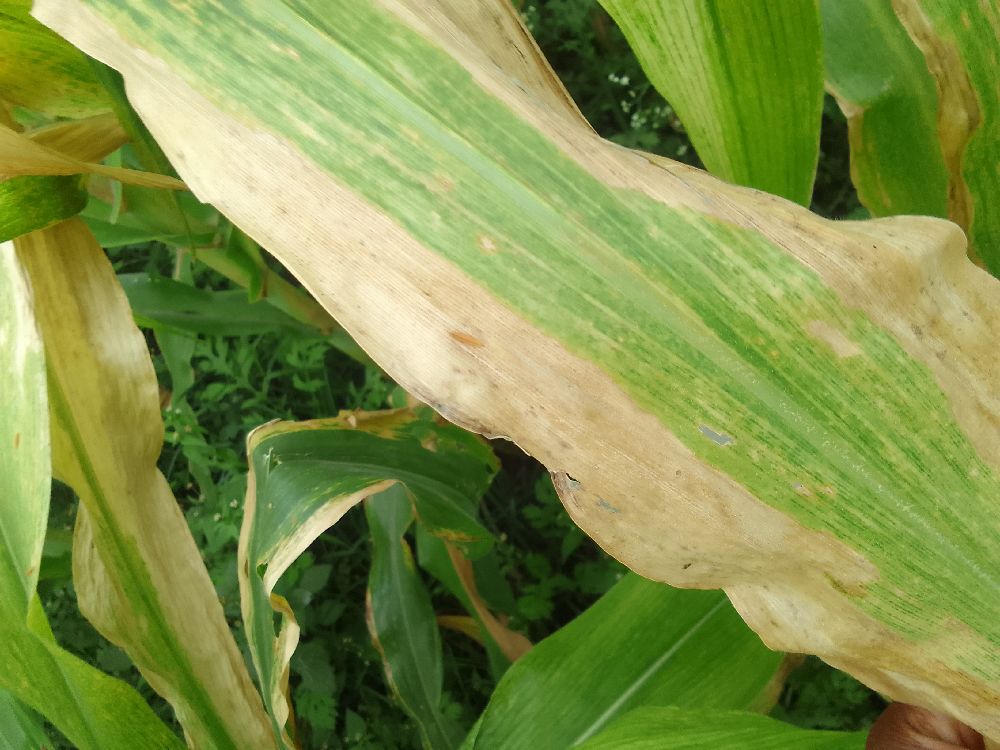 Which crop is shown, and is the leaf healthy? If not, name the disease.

maize, maize lethal necrosis
